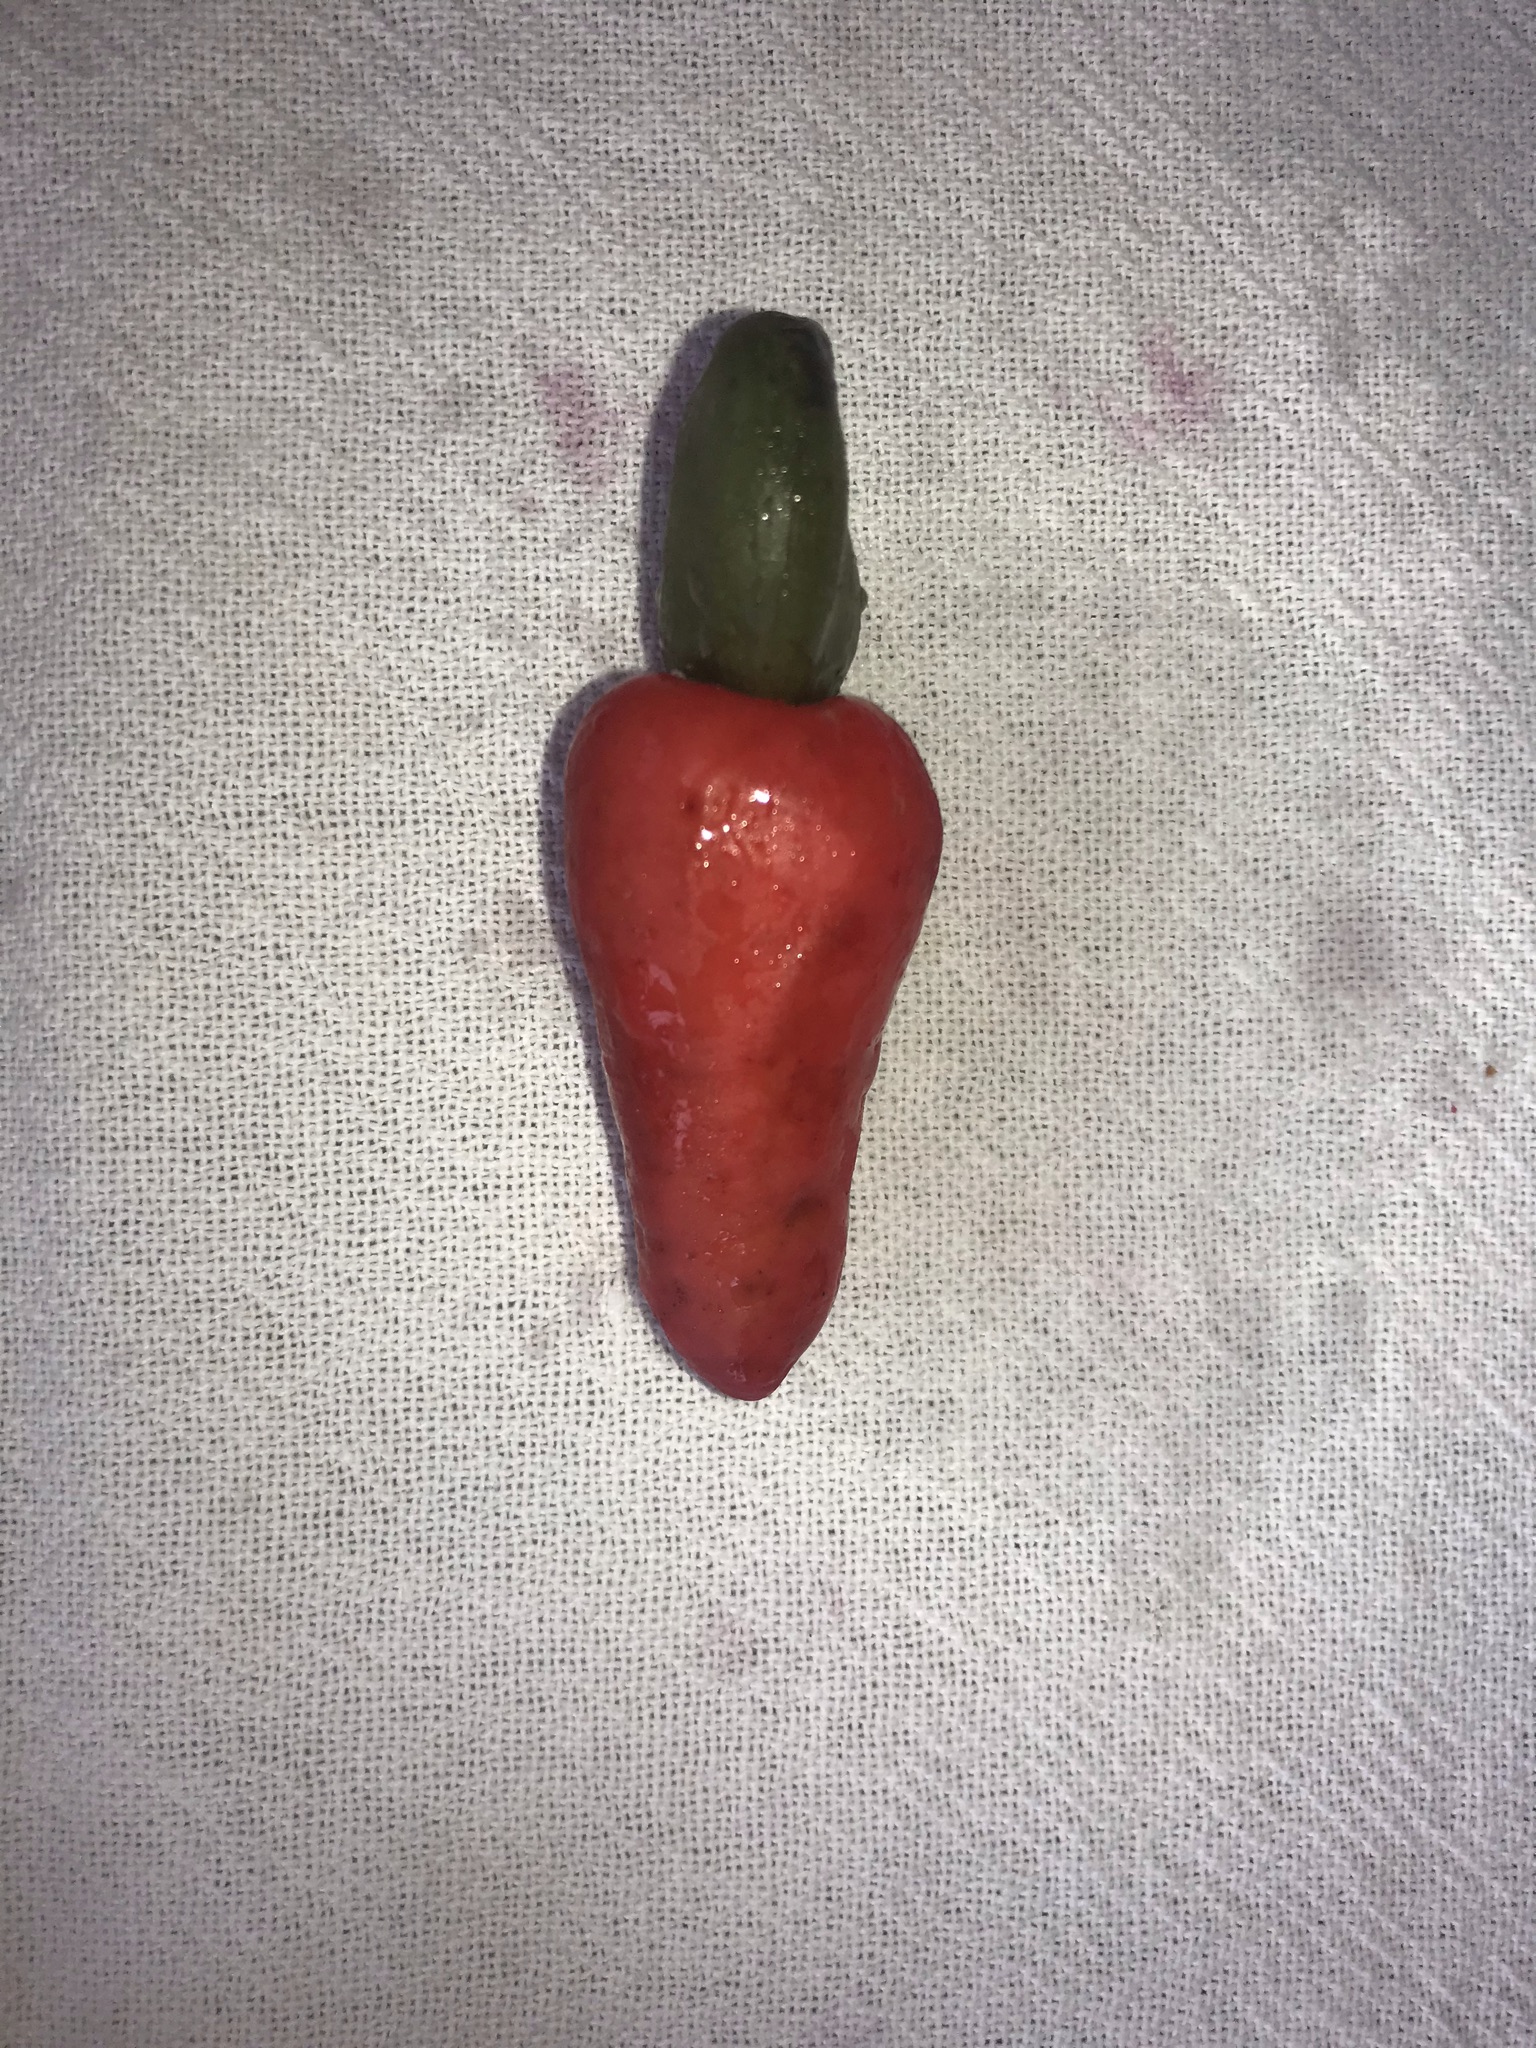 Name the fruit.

caju vermelho
